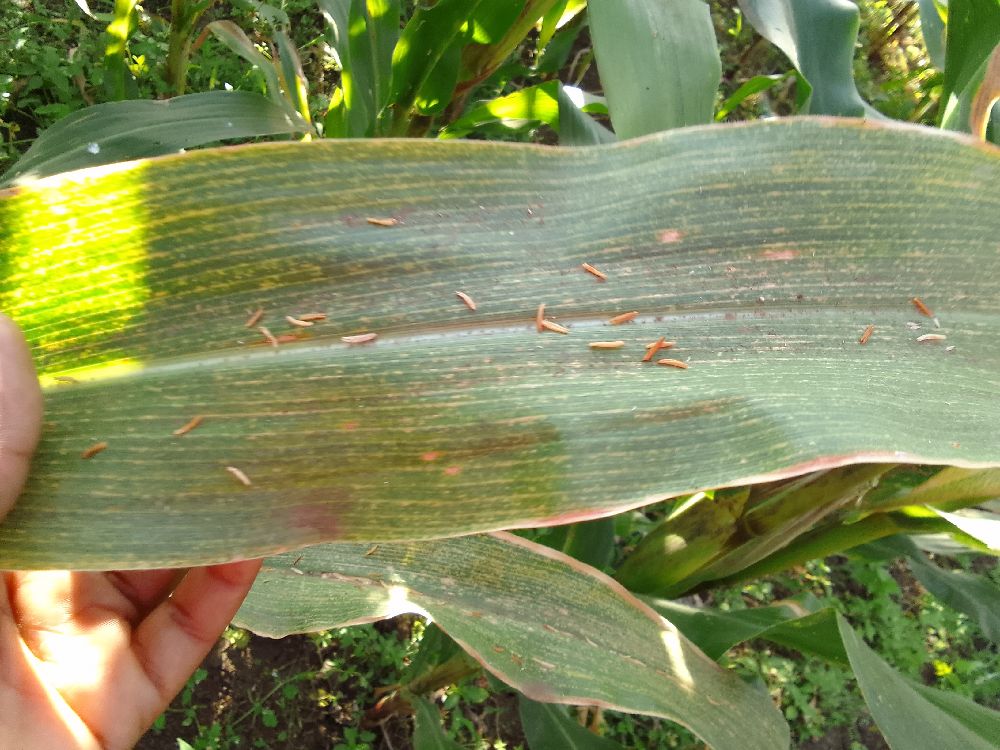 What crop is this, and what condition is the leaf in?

maize, maize lethal necrosis
